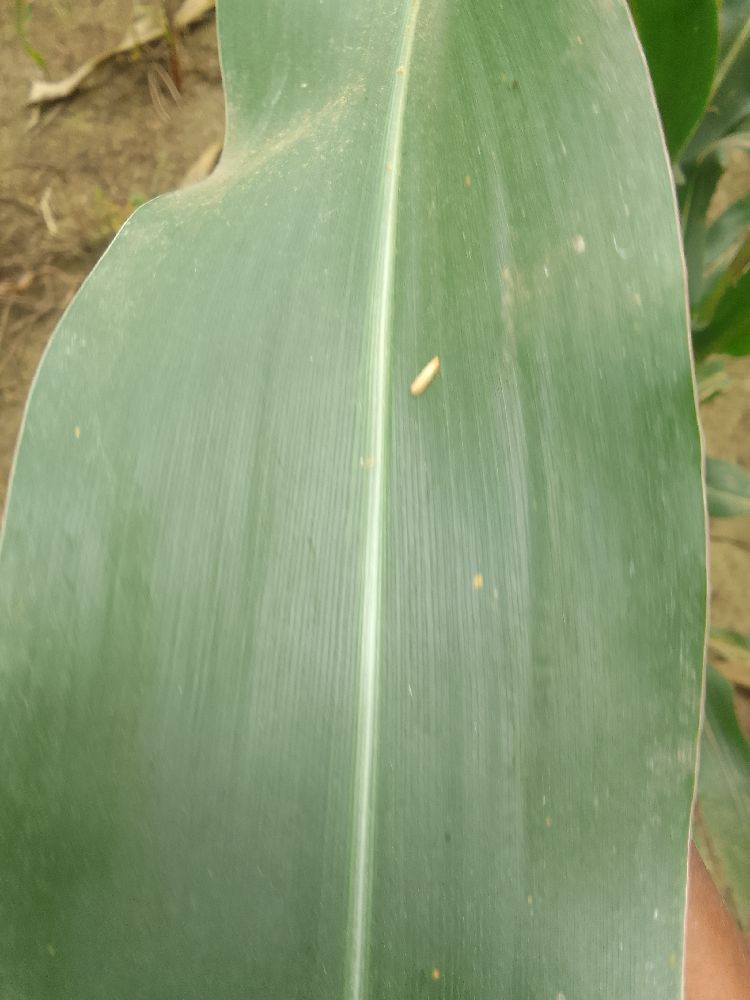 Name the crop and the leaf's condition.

maize, healthy
